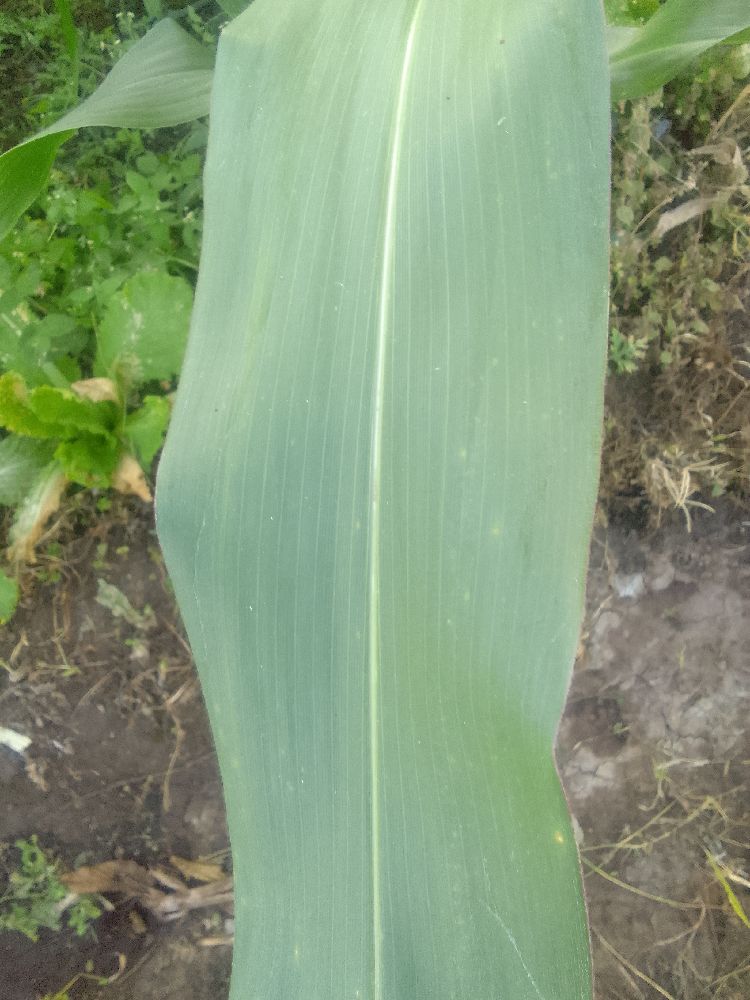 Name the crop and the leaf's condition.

maize, healthy
